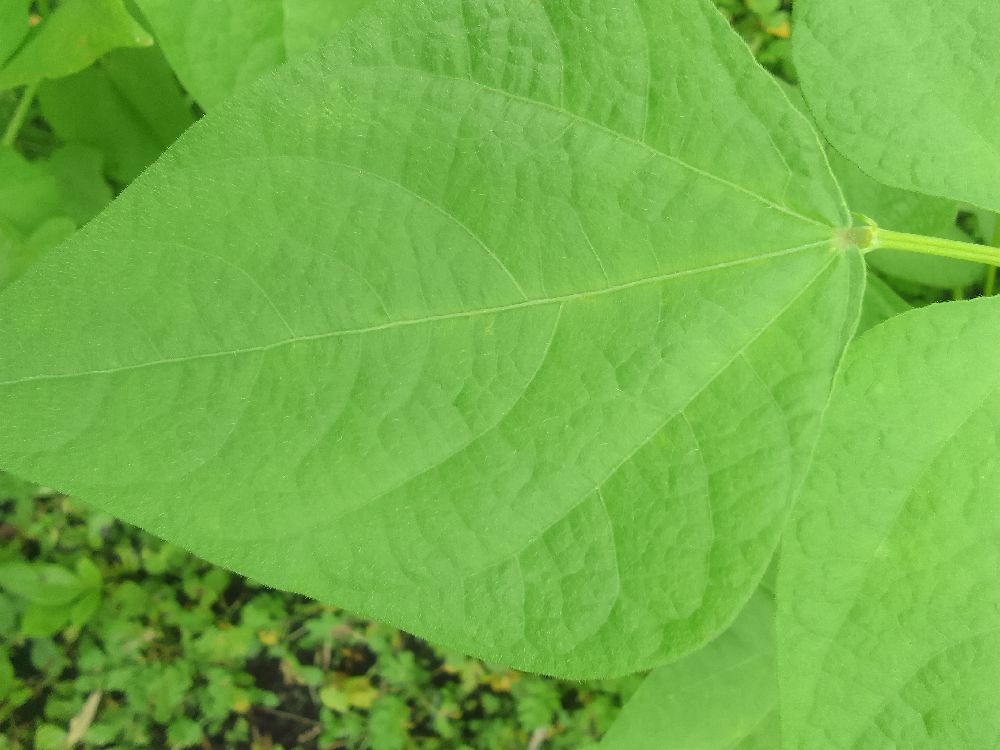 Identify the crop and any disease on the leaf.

common bean, healthy
